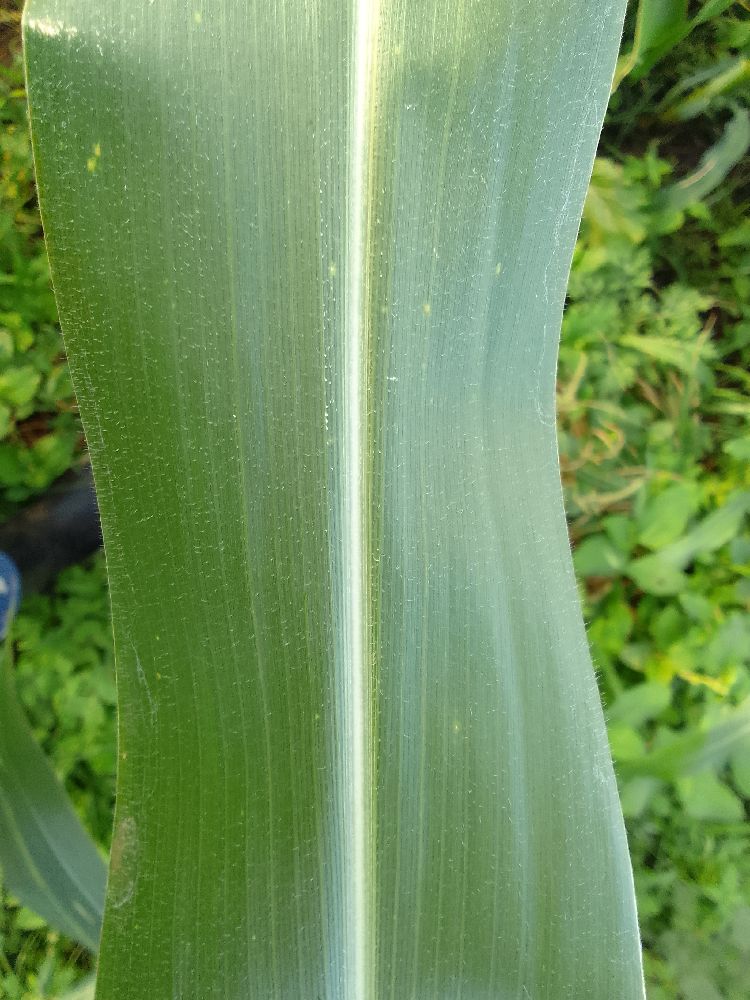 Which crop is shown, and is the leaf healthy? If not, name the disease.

maize, healthy
